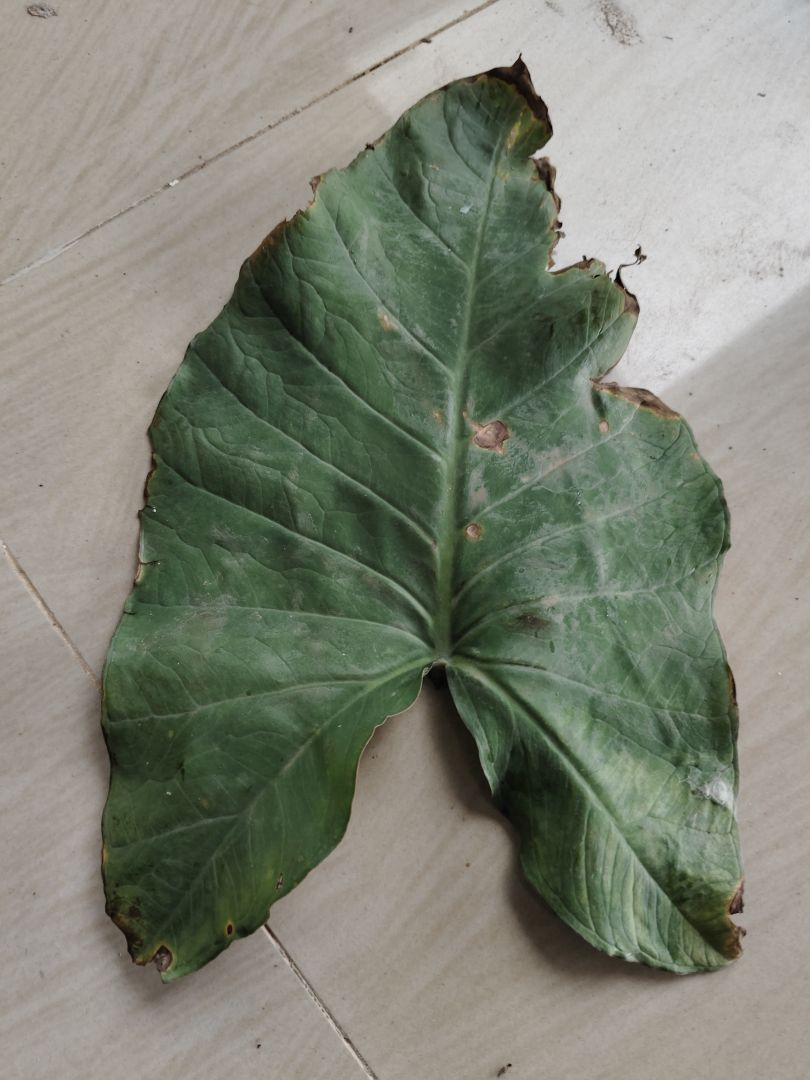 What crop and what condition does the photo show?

taro, leaf blight
